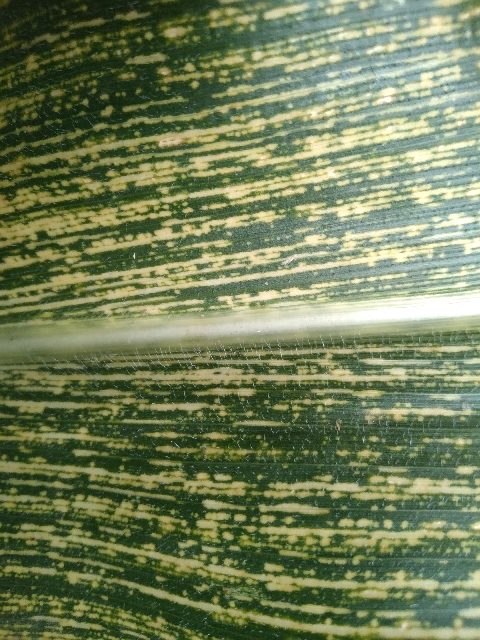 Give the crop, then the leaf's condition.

maize, maize streak virus
